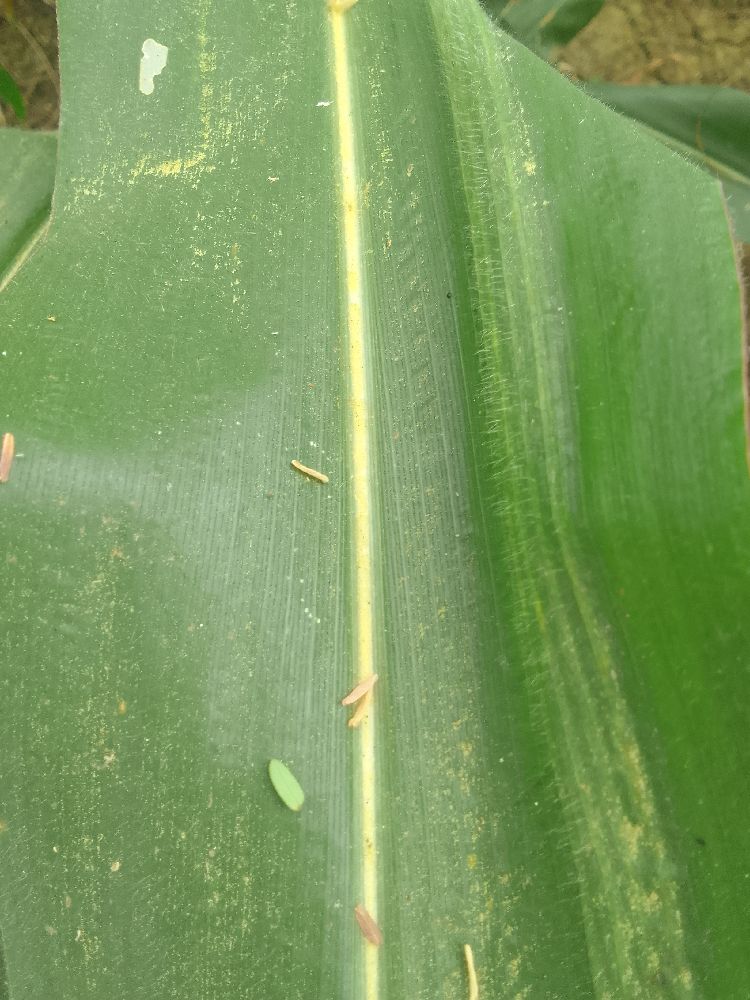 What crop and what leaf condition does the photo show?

maize, healthy
